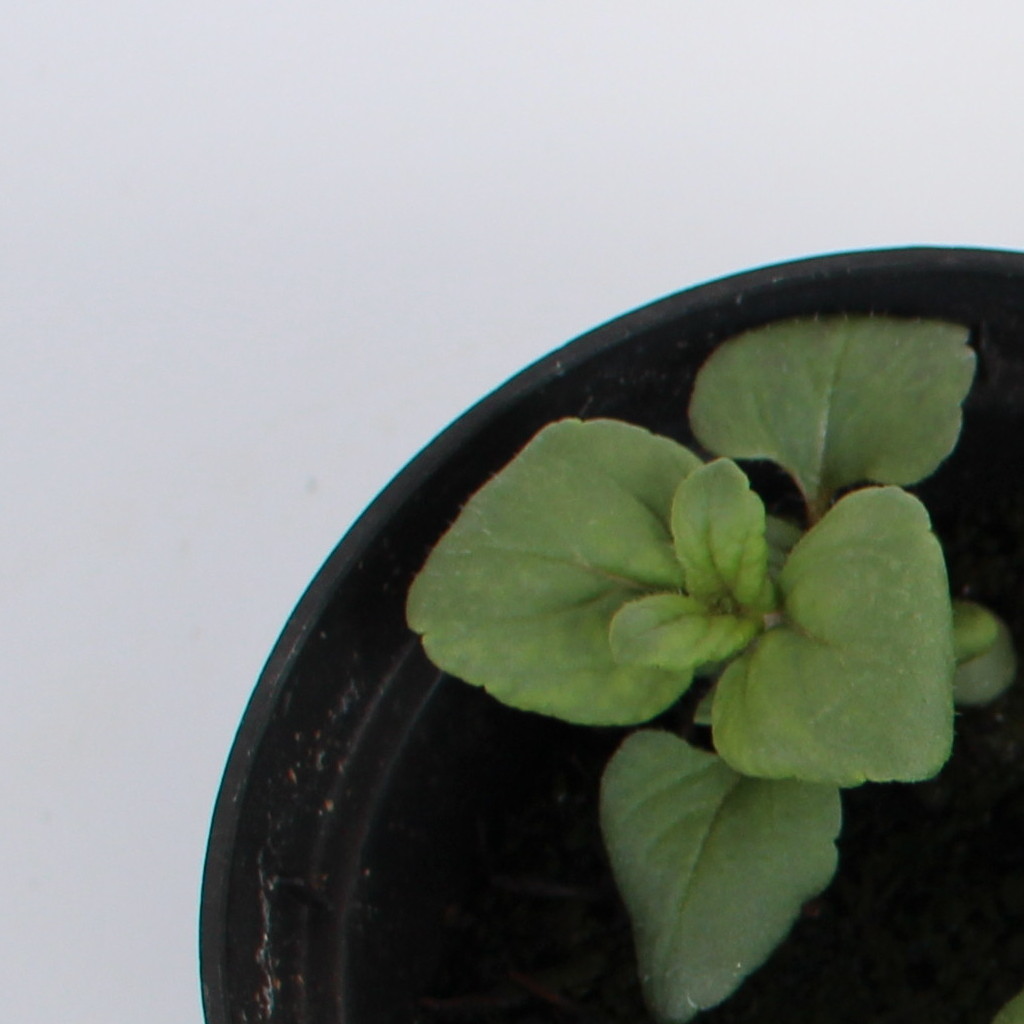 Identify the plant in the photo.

Veronica persica
